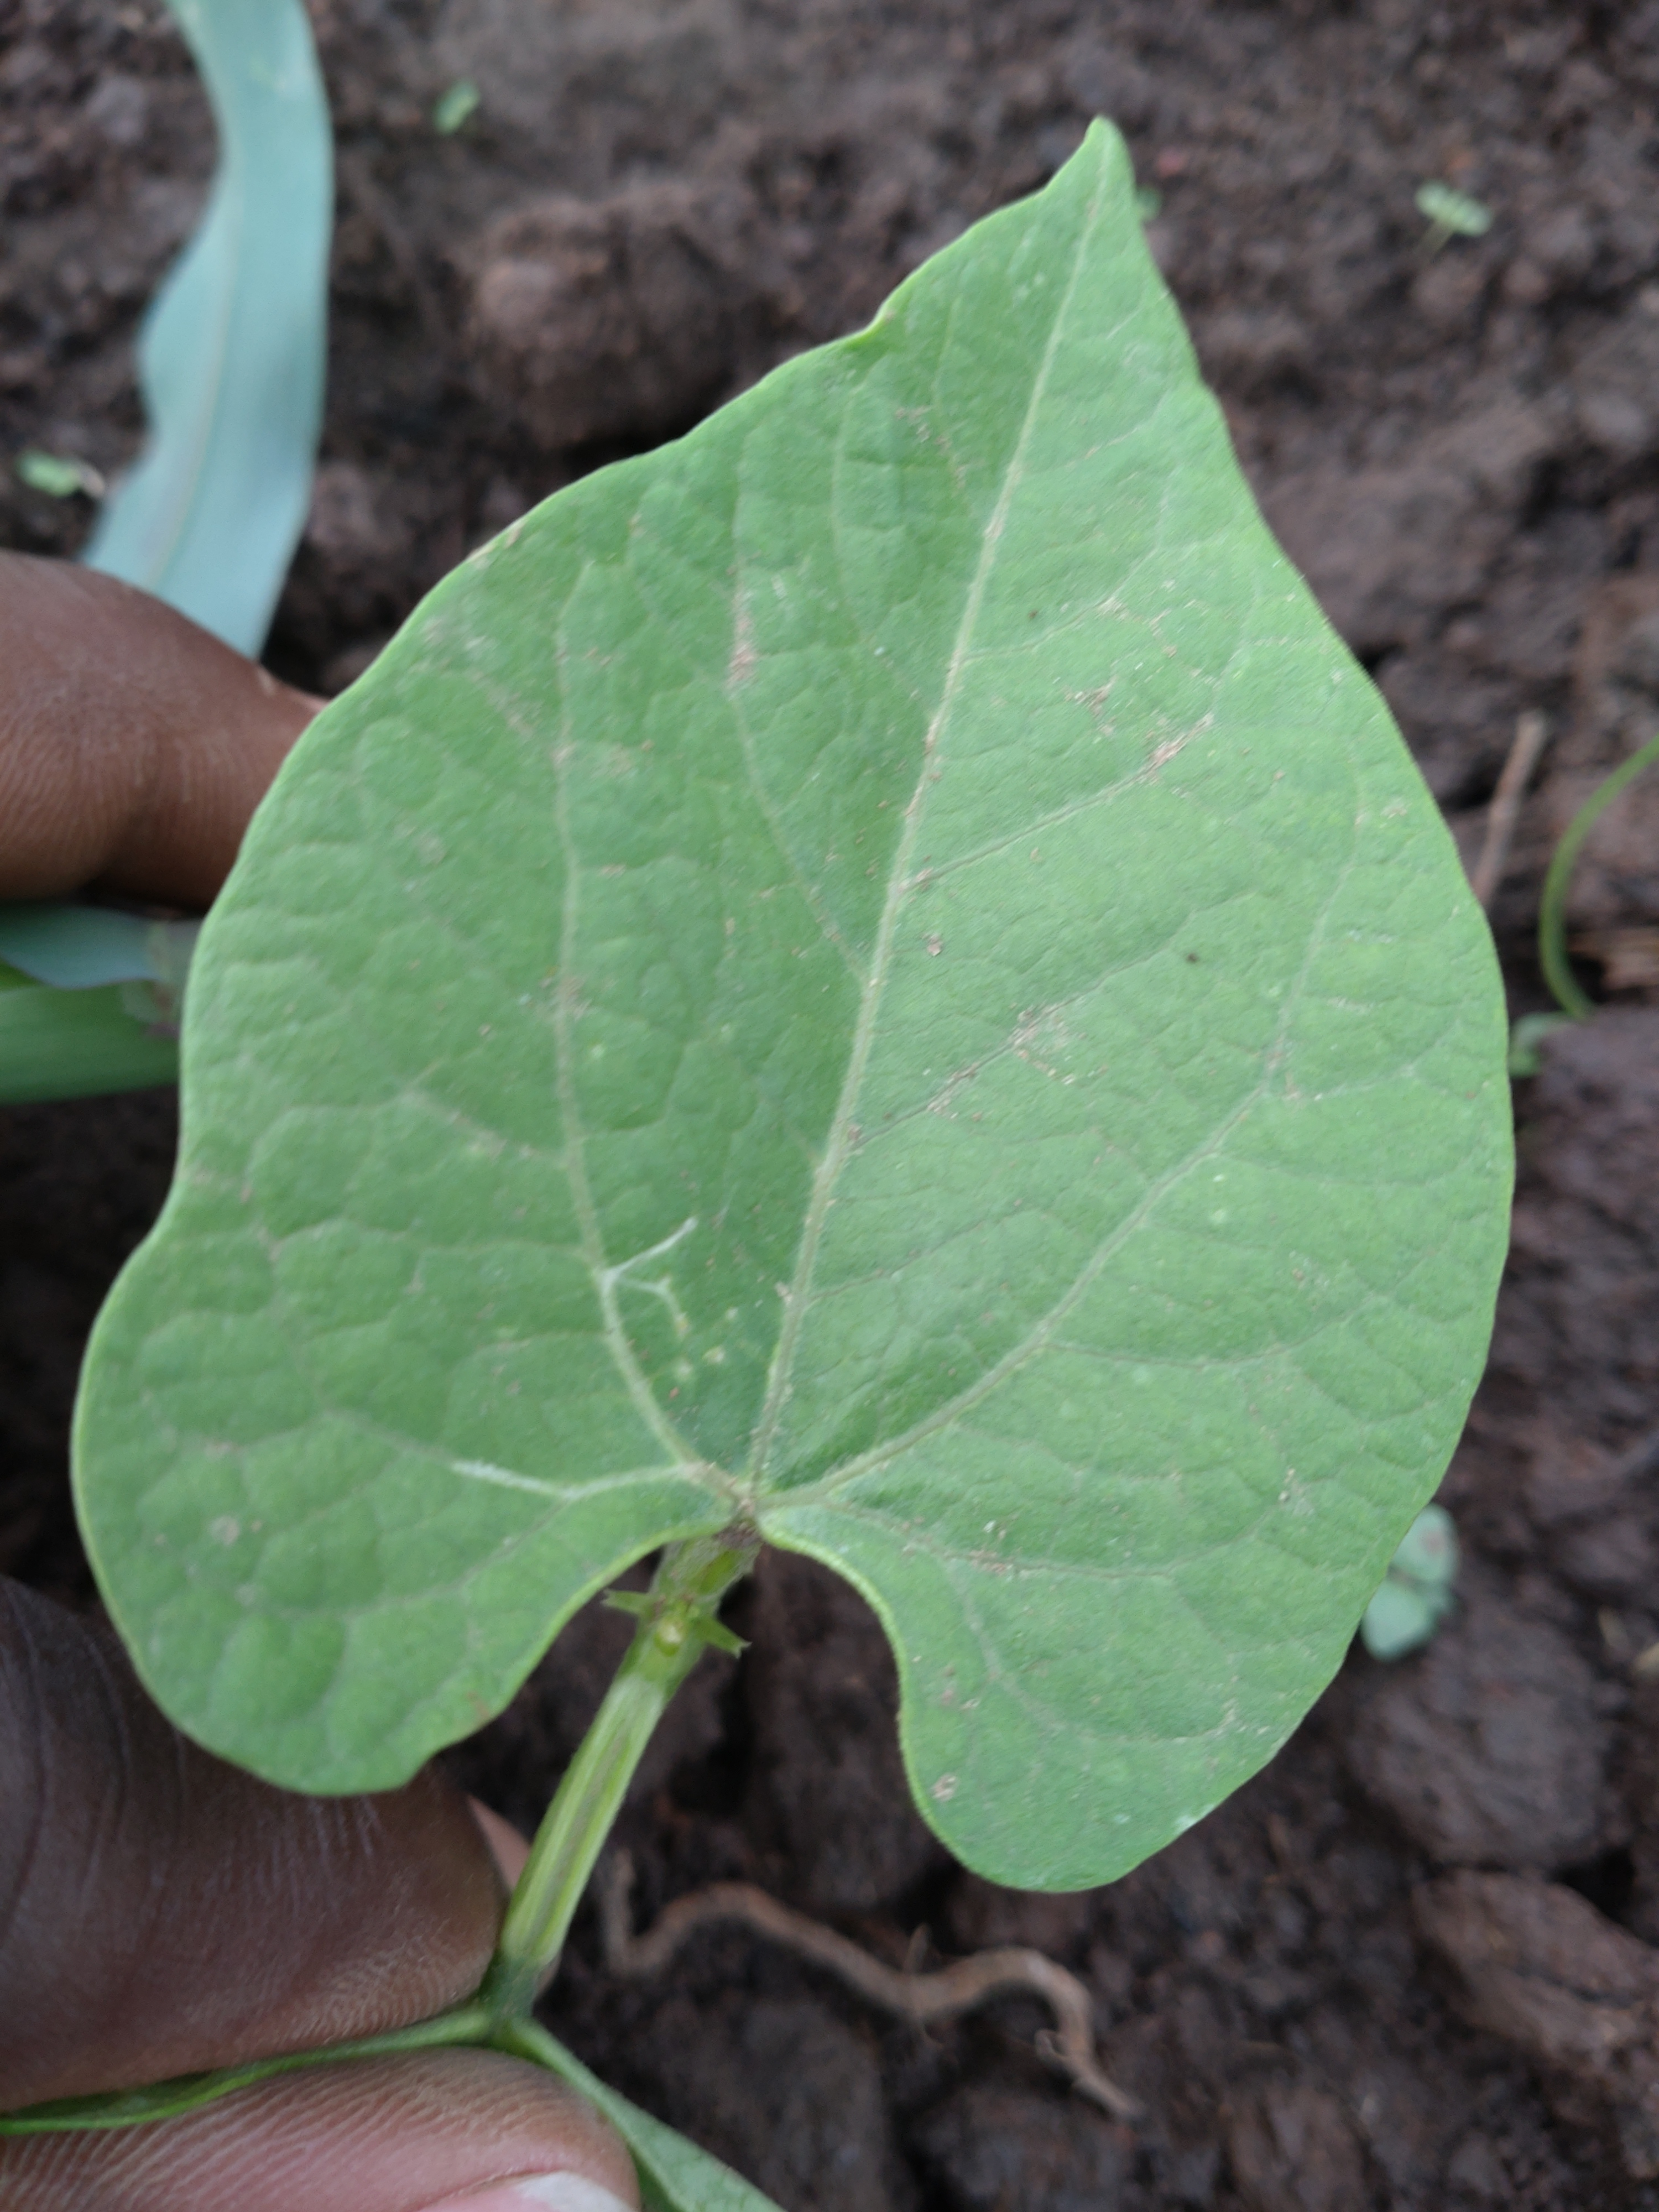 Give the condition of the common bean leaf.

healthy
